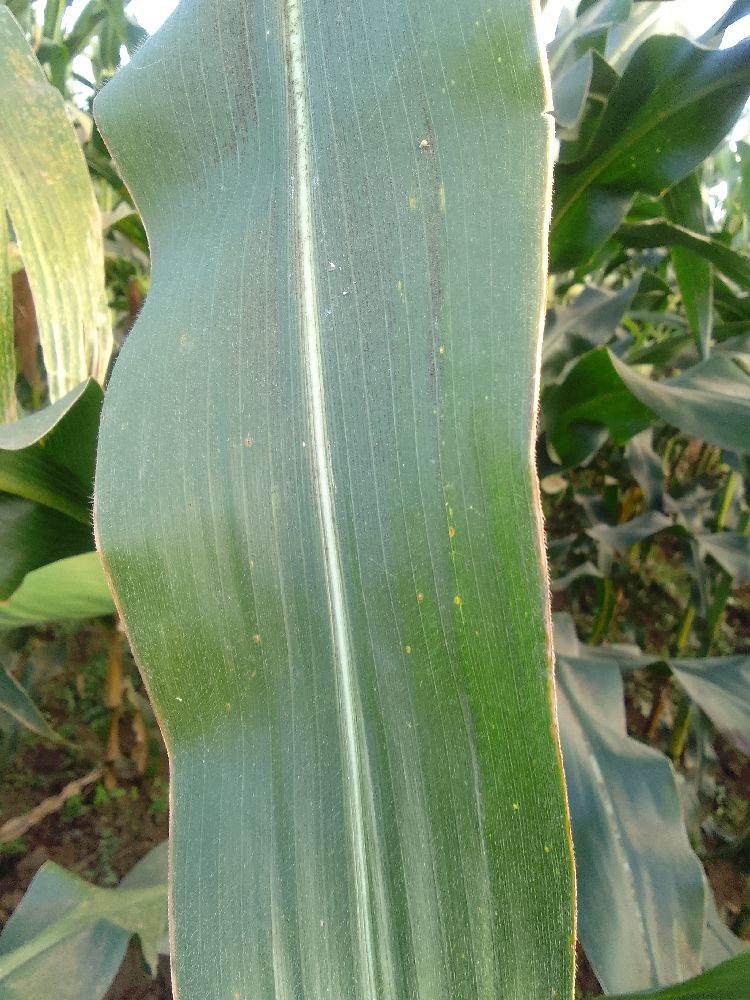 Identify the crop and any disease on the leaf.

maize, healthy
